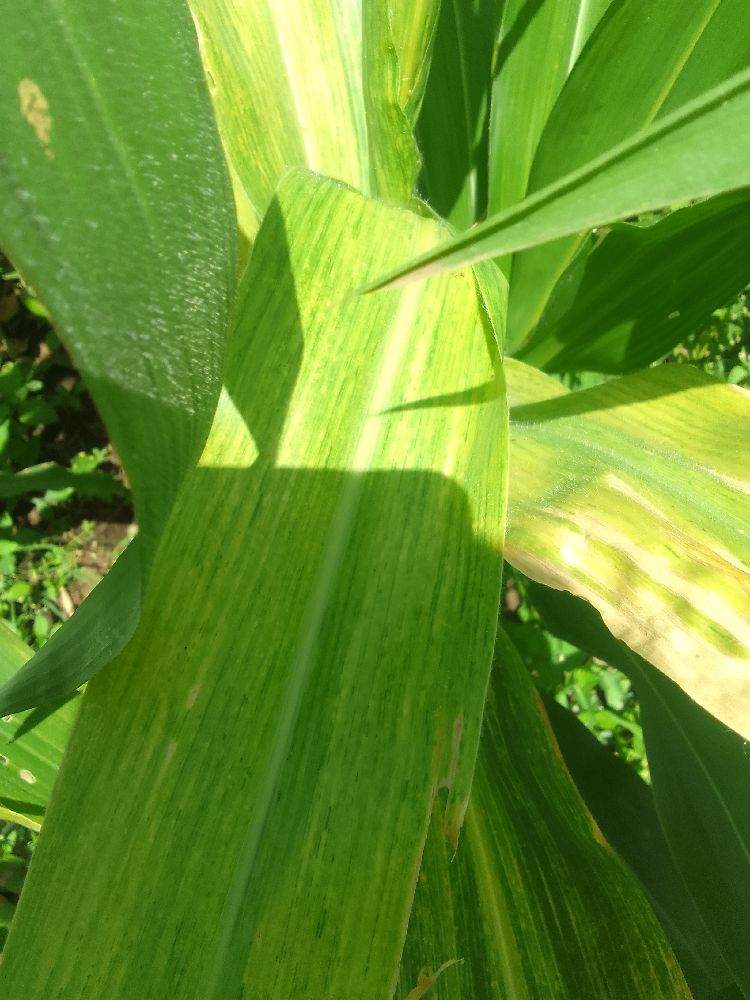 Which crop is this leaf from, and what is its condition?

maize, maize lethal necrosis
